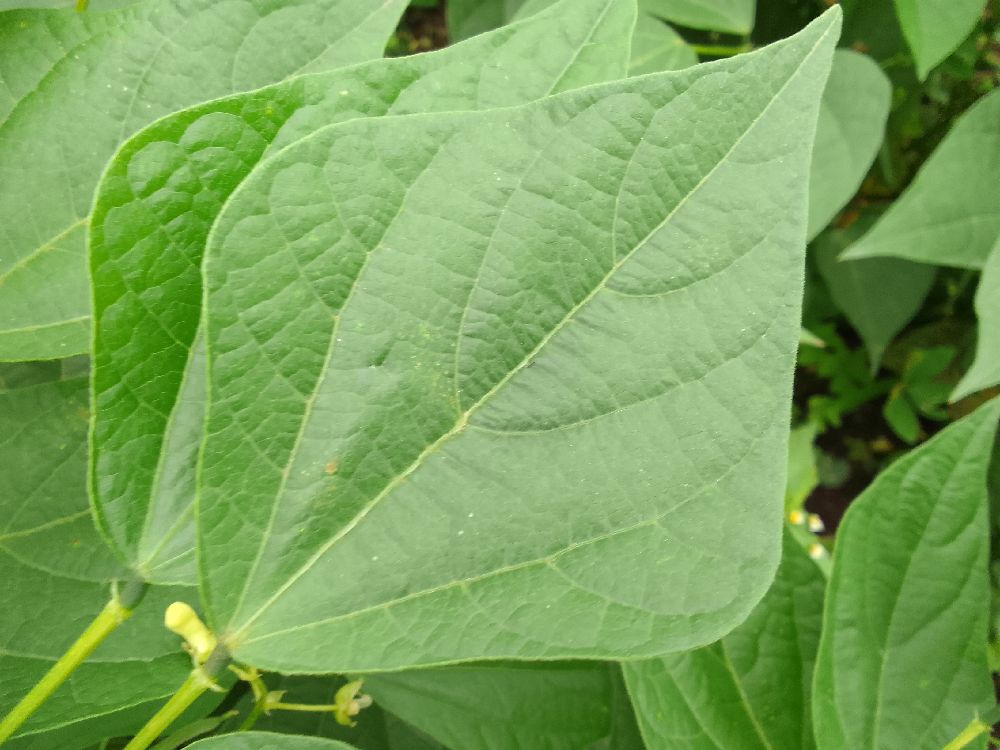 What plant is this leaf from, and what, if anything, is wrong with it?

common bean, healthy
